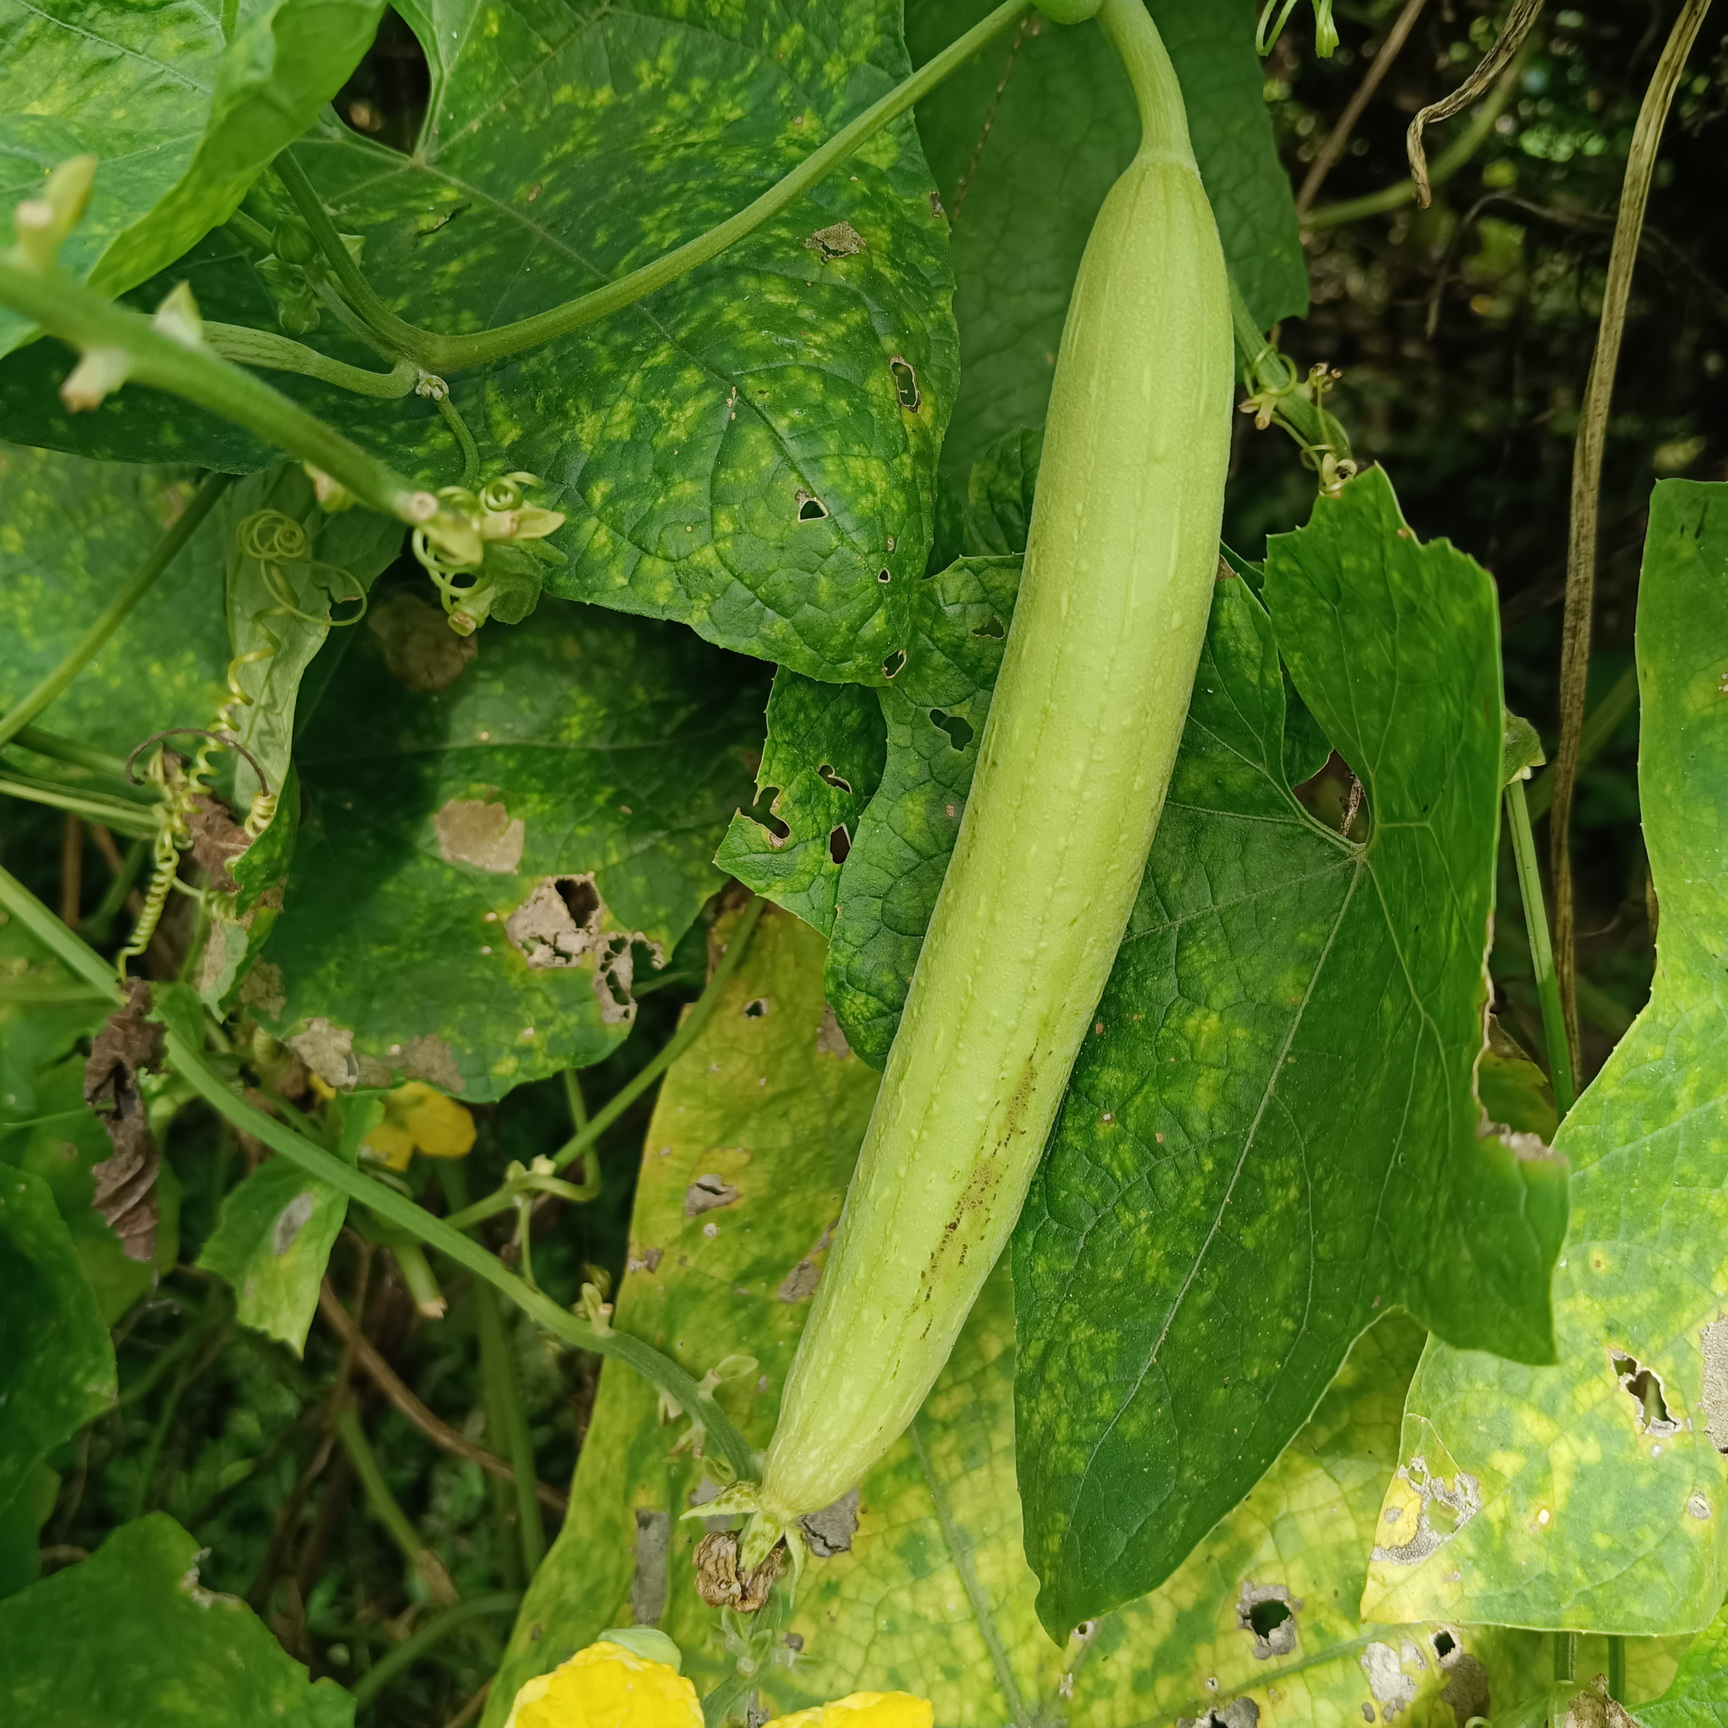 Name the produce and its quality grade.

luffa, fresh
